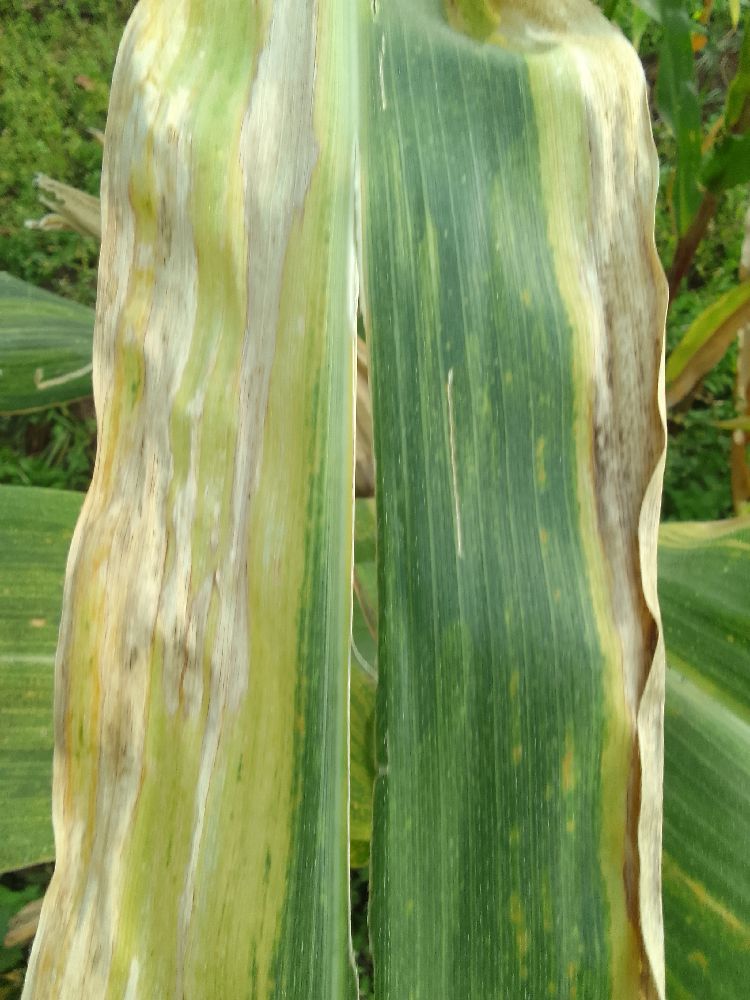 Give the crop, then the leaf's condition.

maize, maize lethal necrosis
